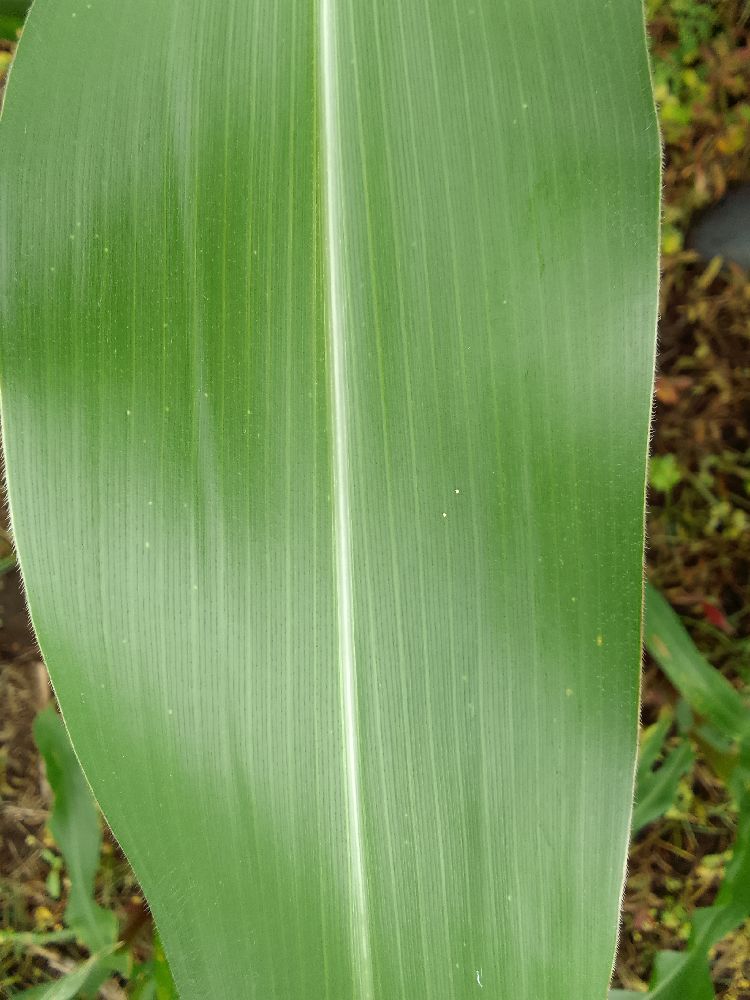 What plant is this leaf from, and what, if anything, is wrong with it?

maize, healthy
